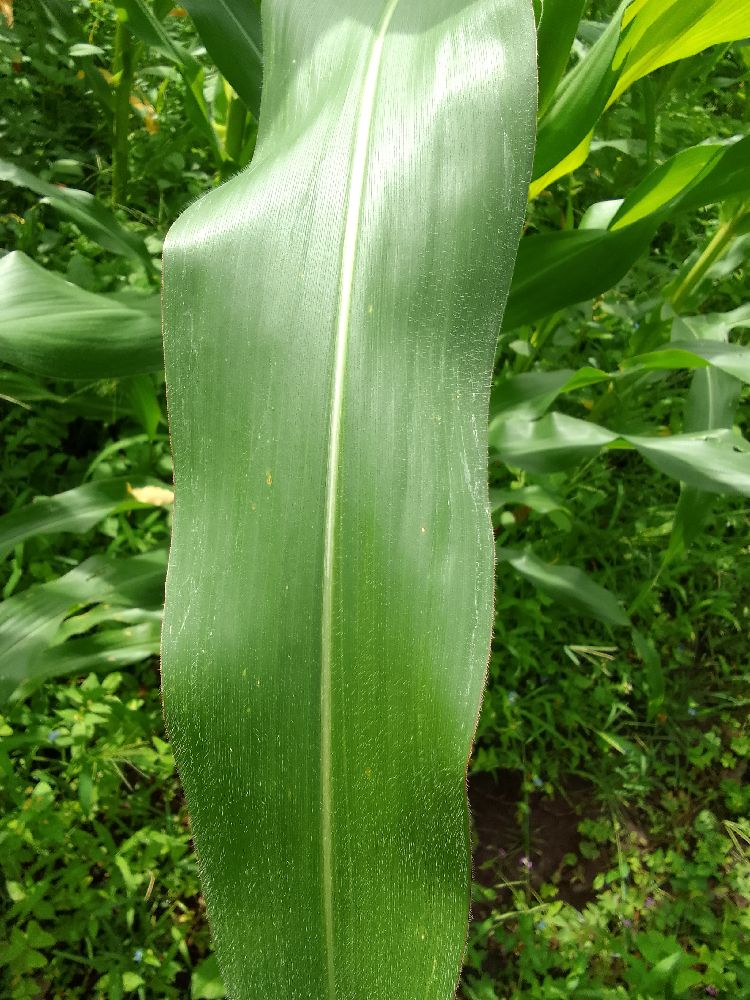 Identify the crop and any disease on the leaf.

maize, healthy
